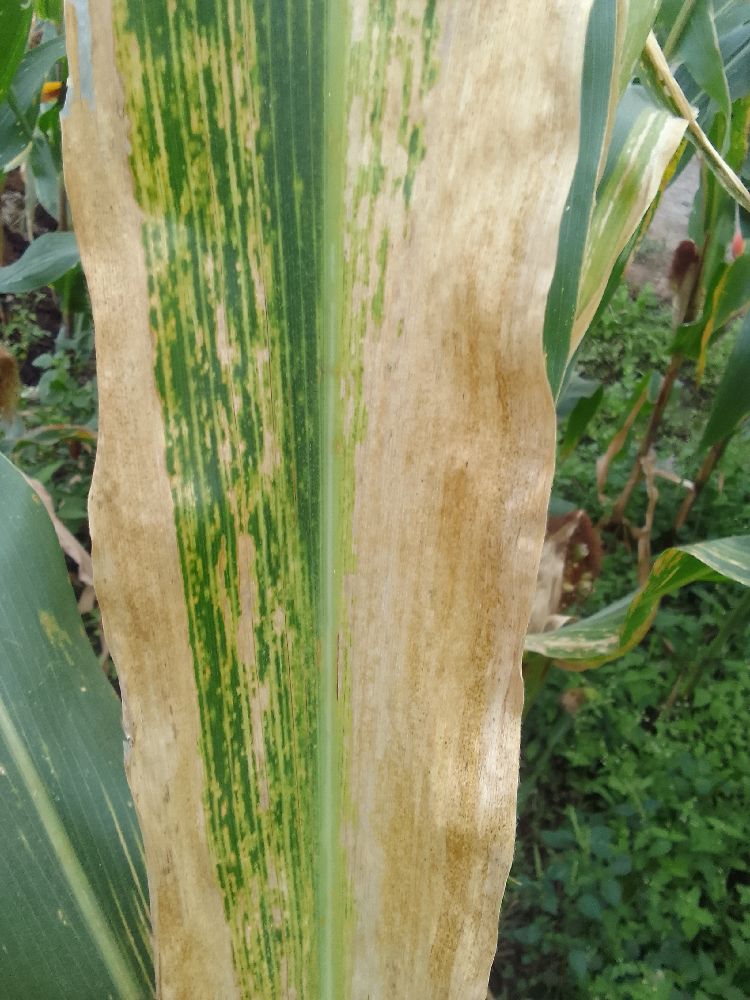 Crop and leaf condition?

maize, maize lethal necrosis
